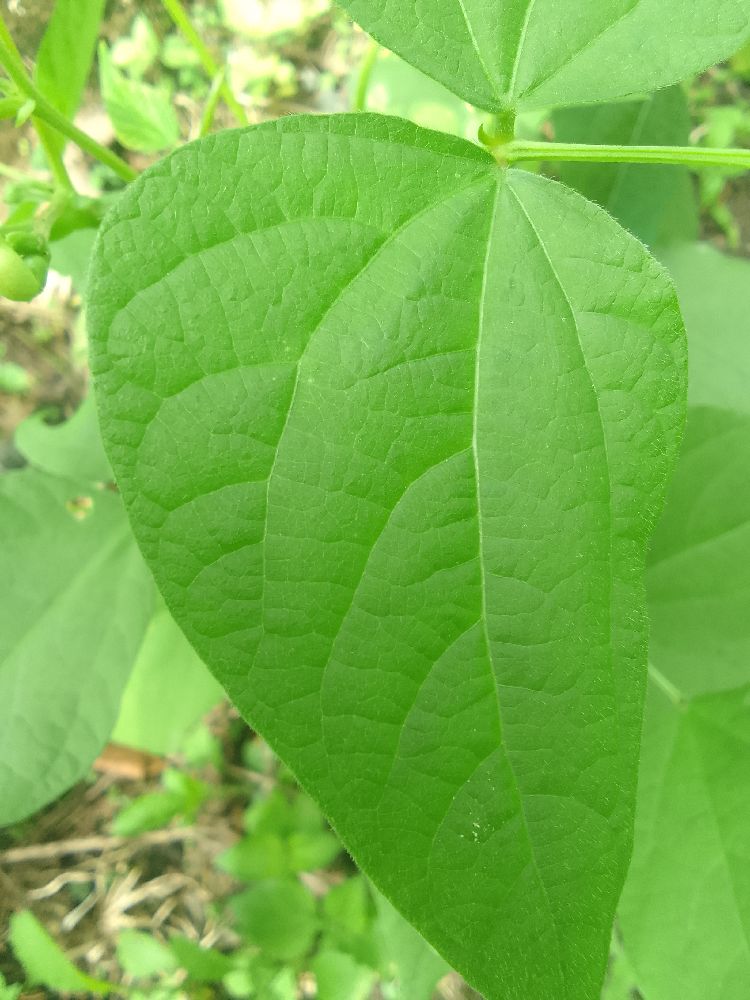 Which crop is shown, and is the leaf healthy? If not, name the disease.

common bean, healthy
